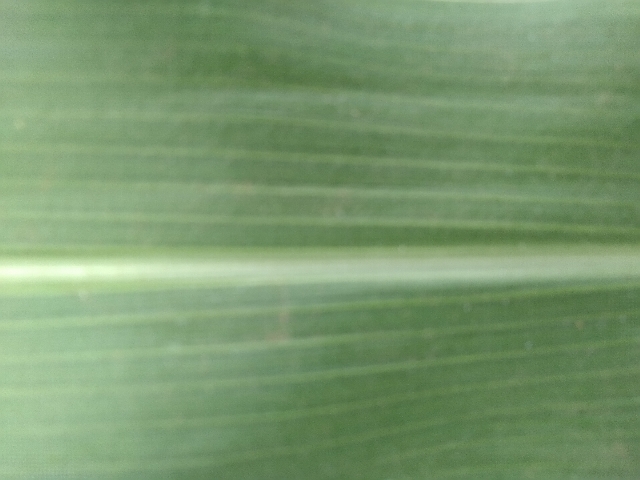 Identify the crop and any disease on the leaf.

maize, healthy
